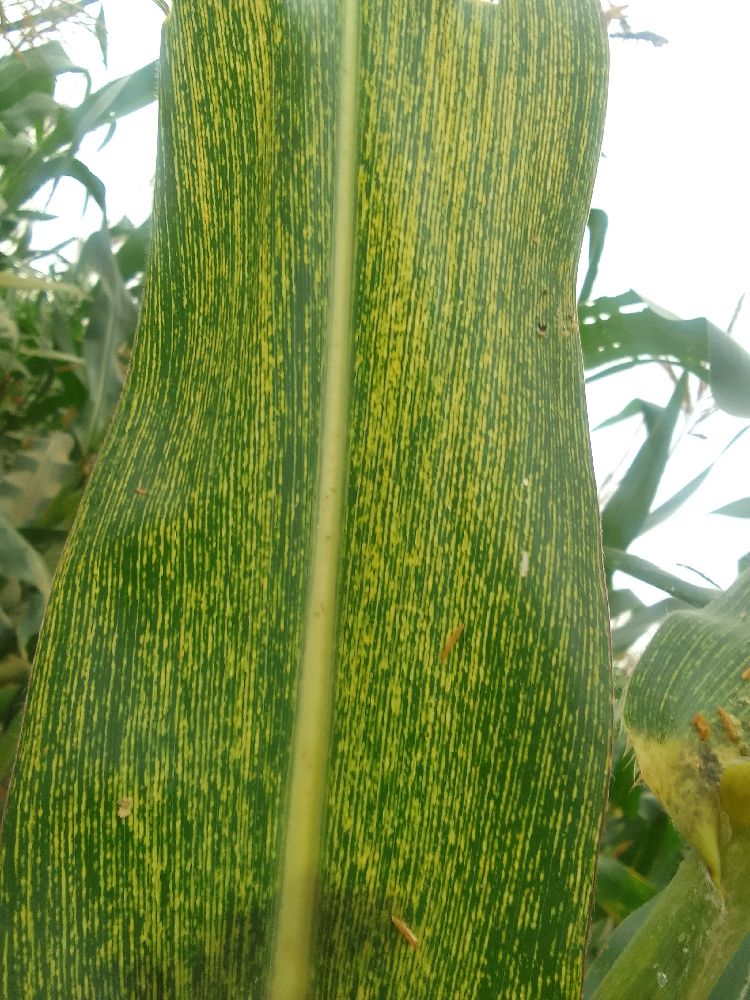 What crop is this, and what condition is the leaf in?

maize, maize streak virus
